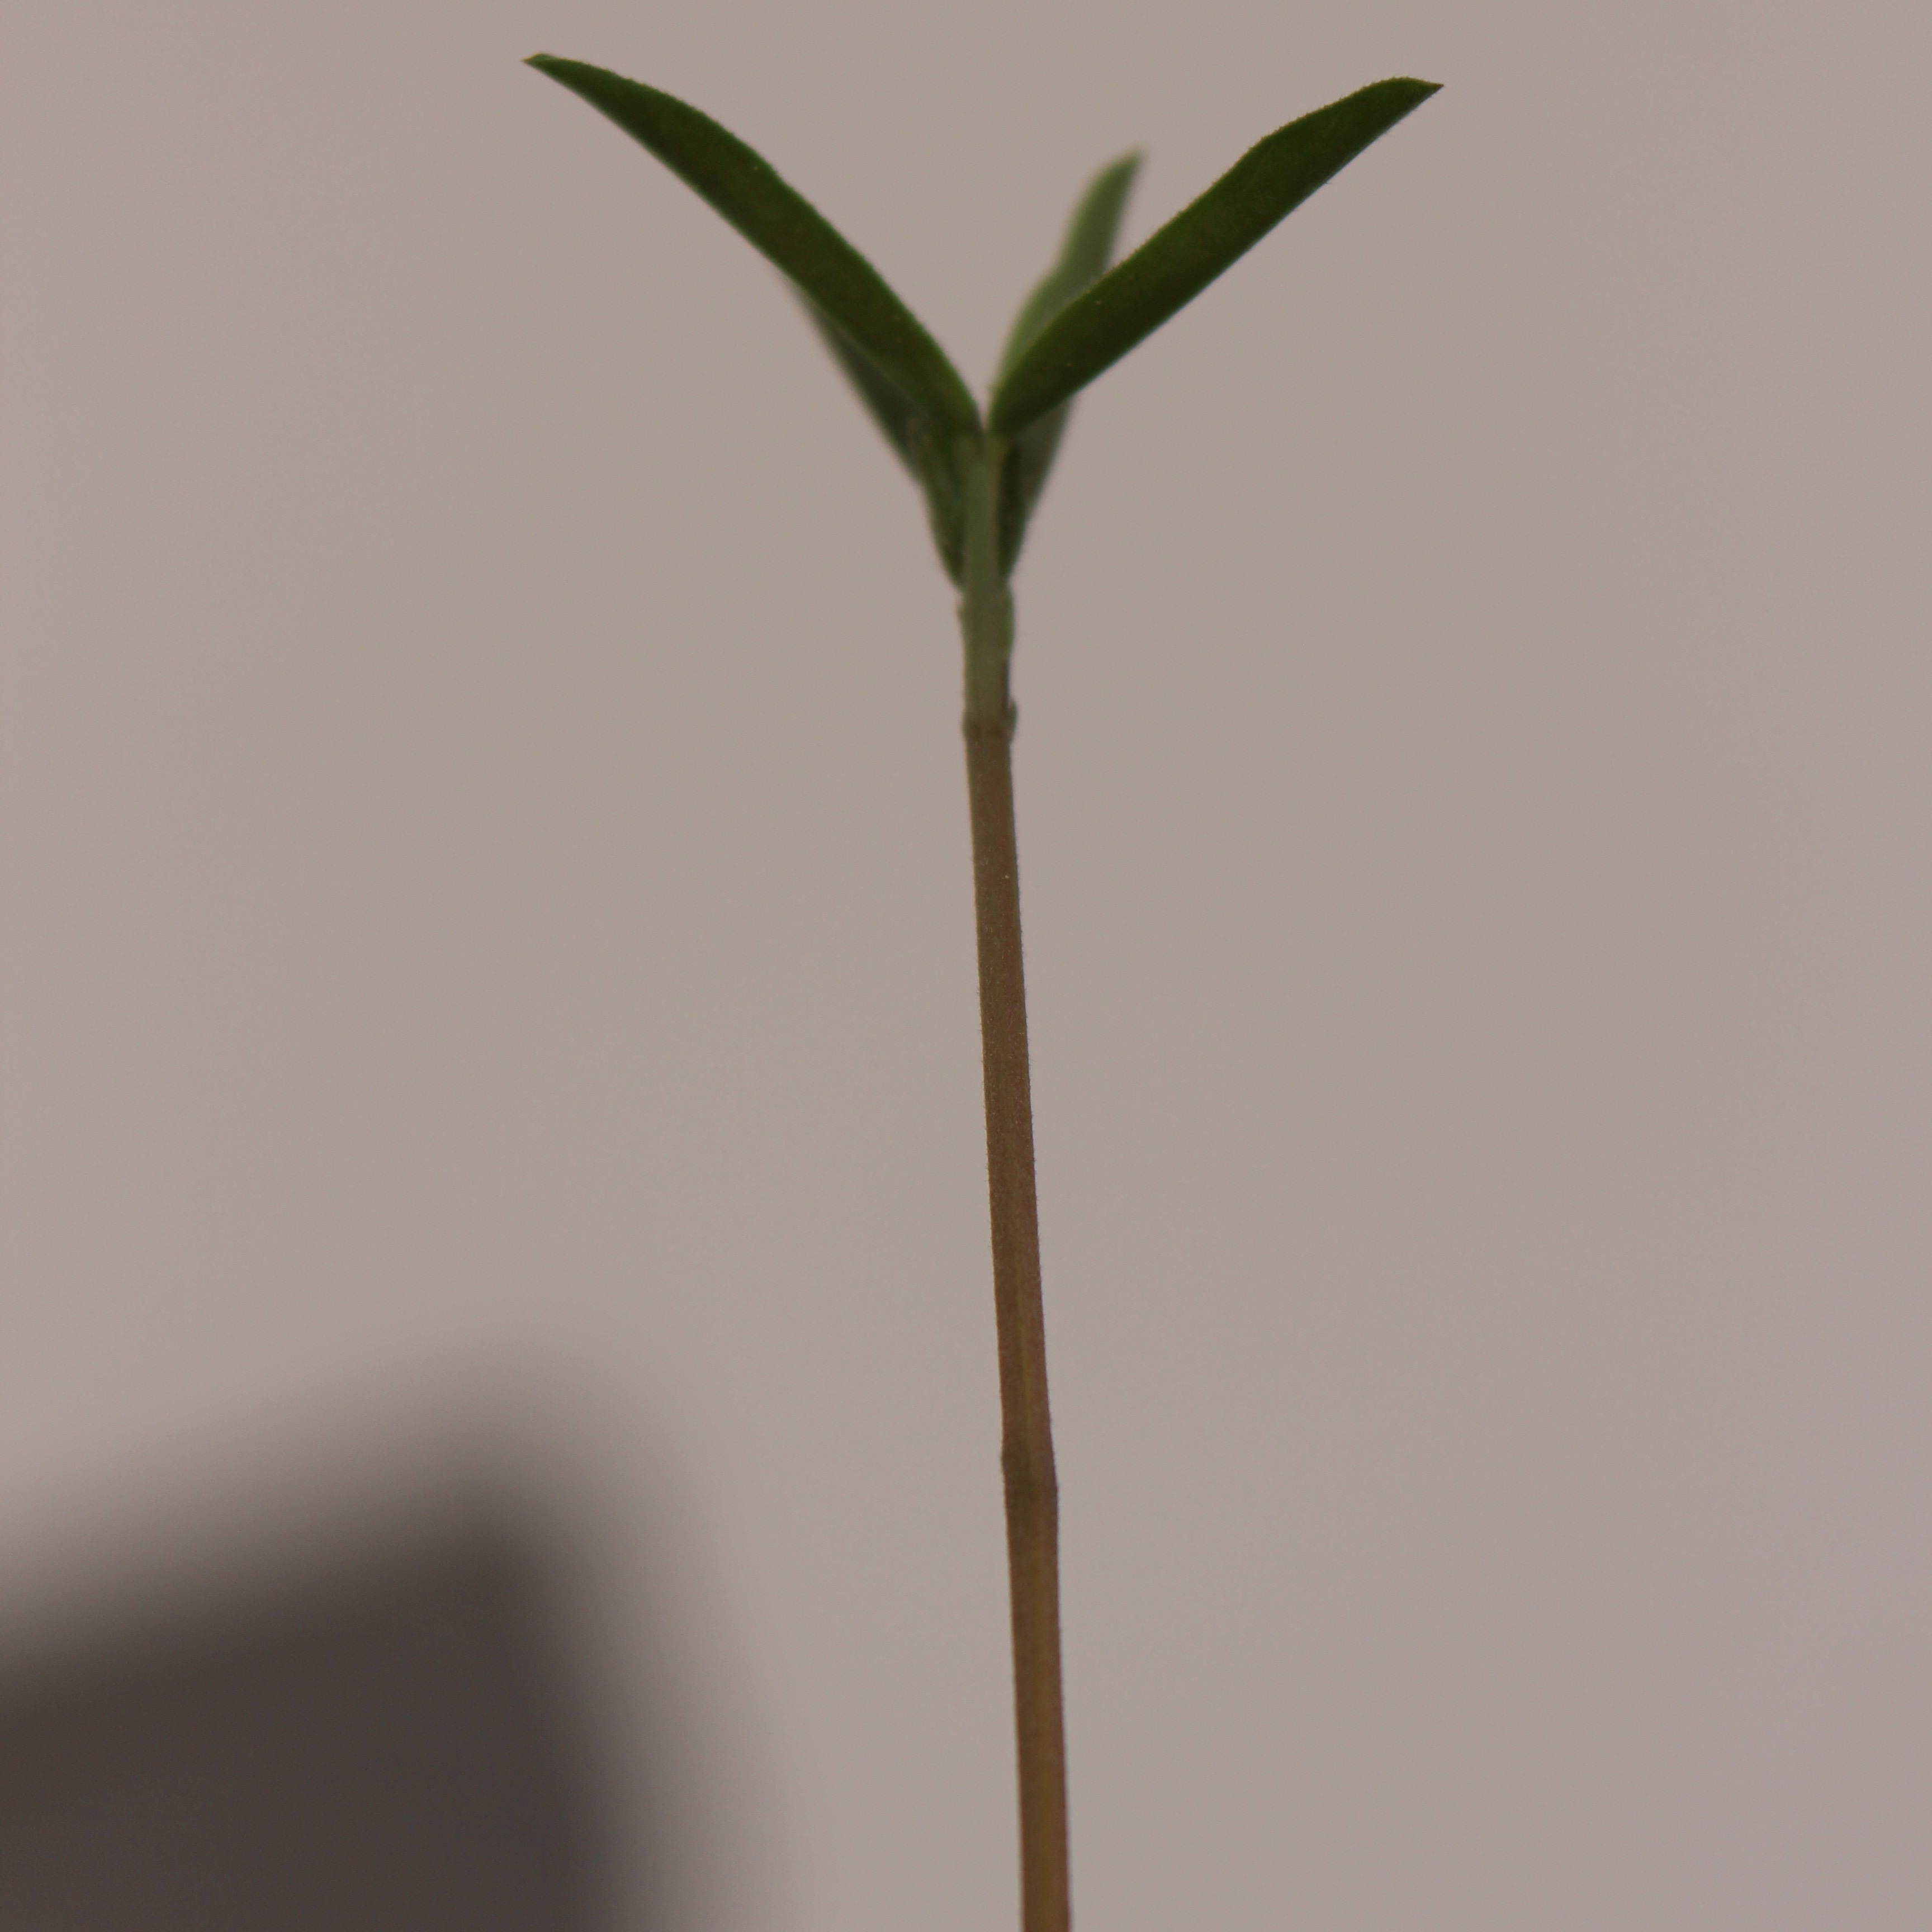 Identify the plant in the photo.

Vicia sativa
